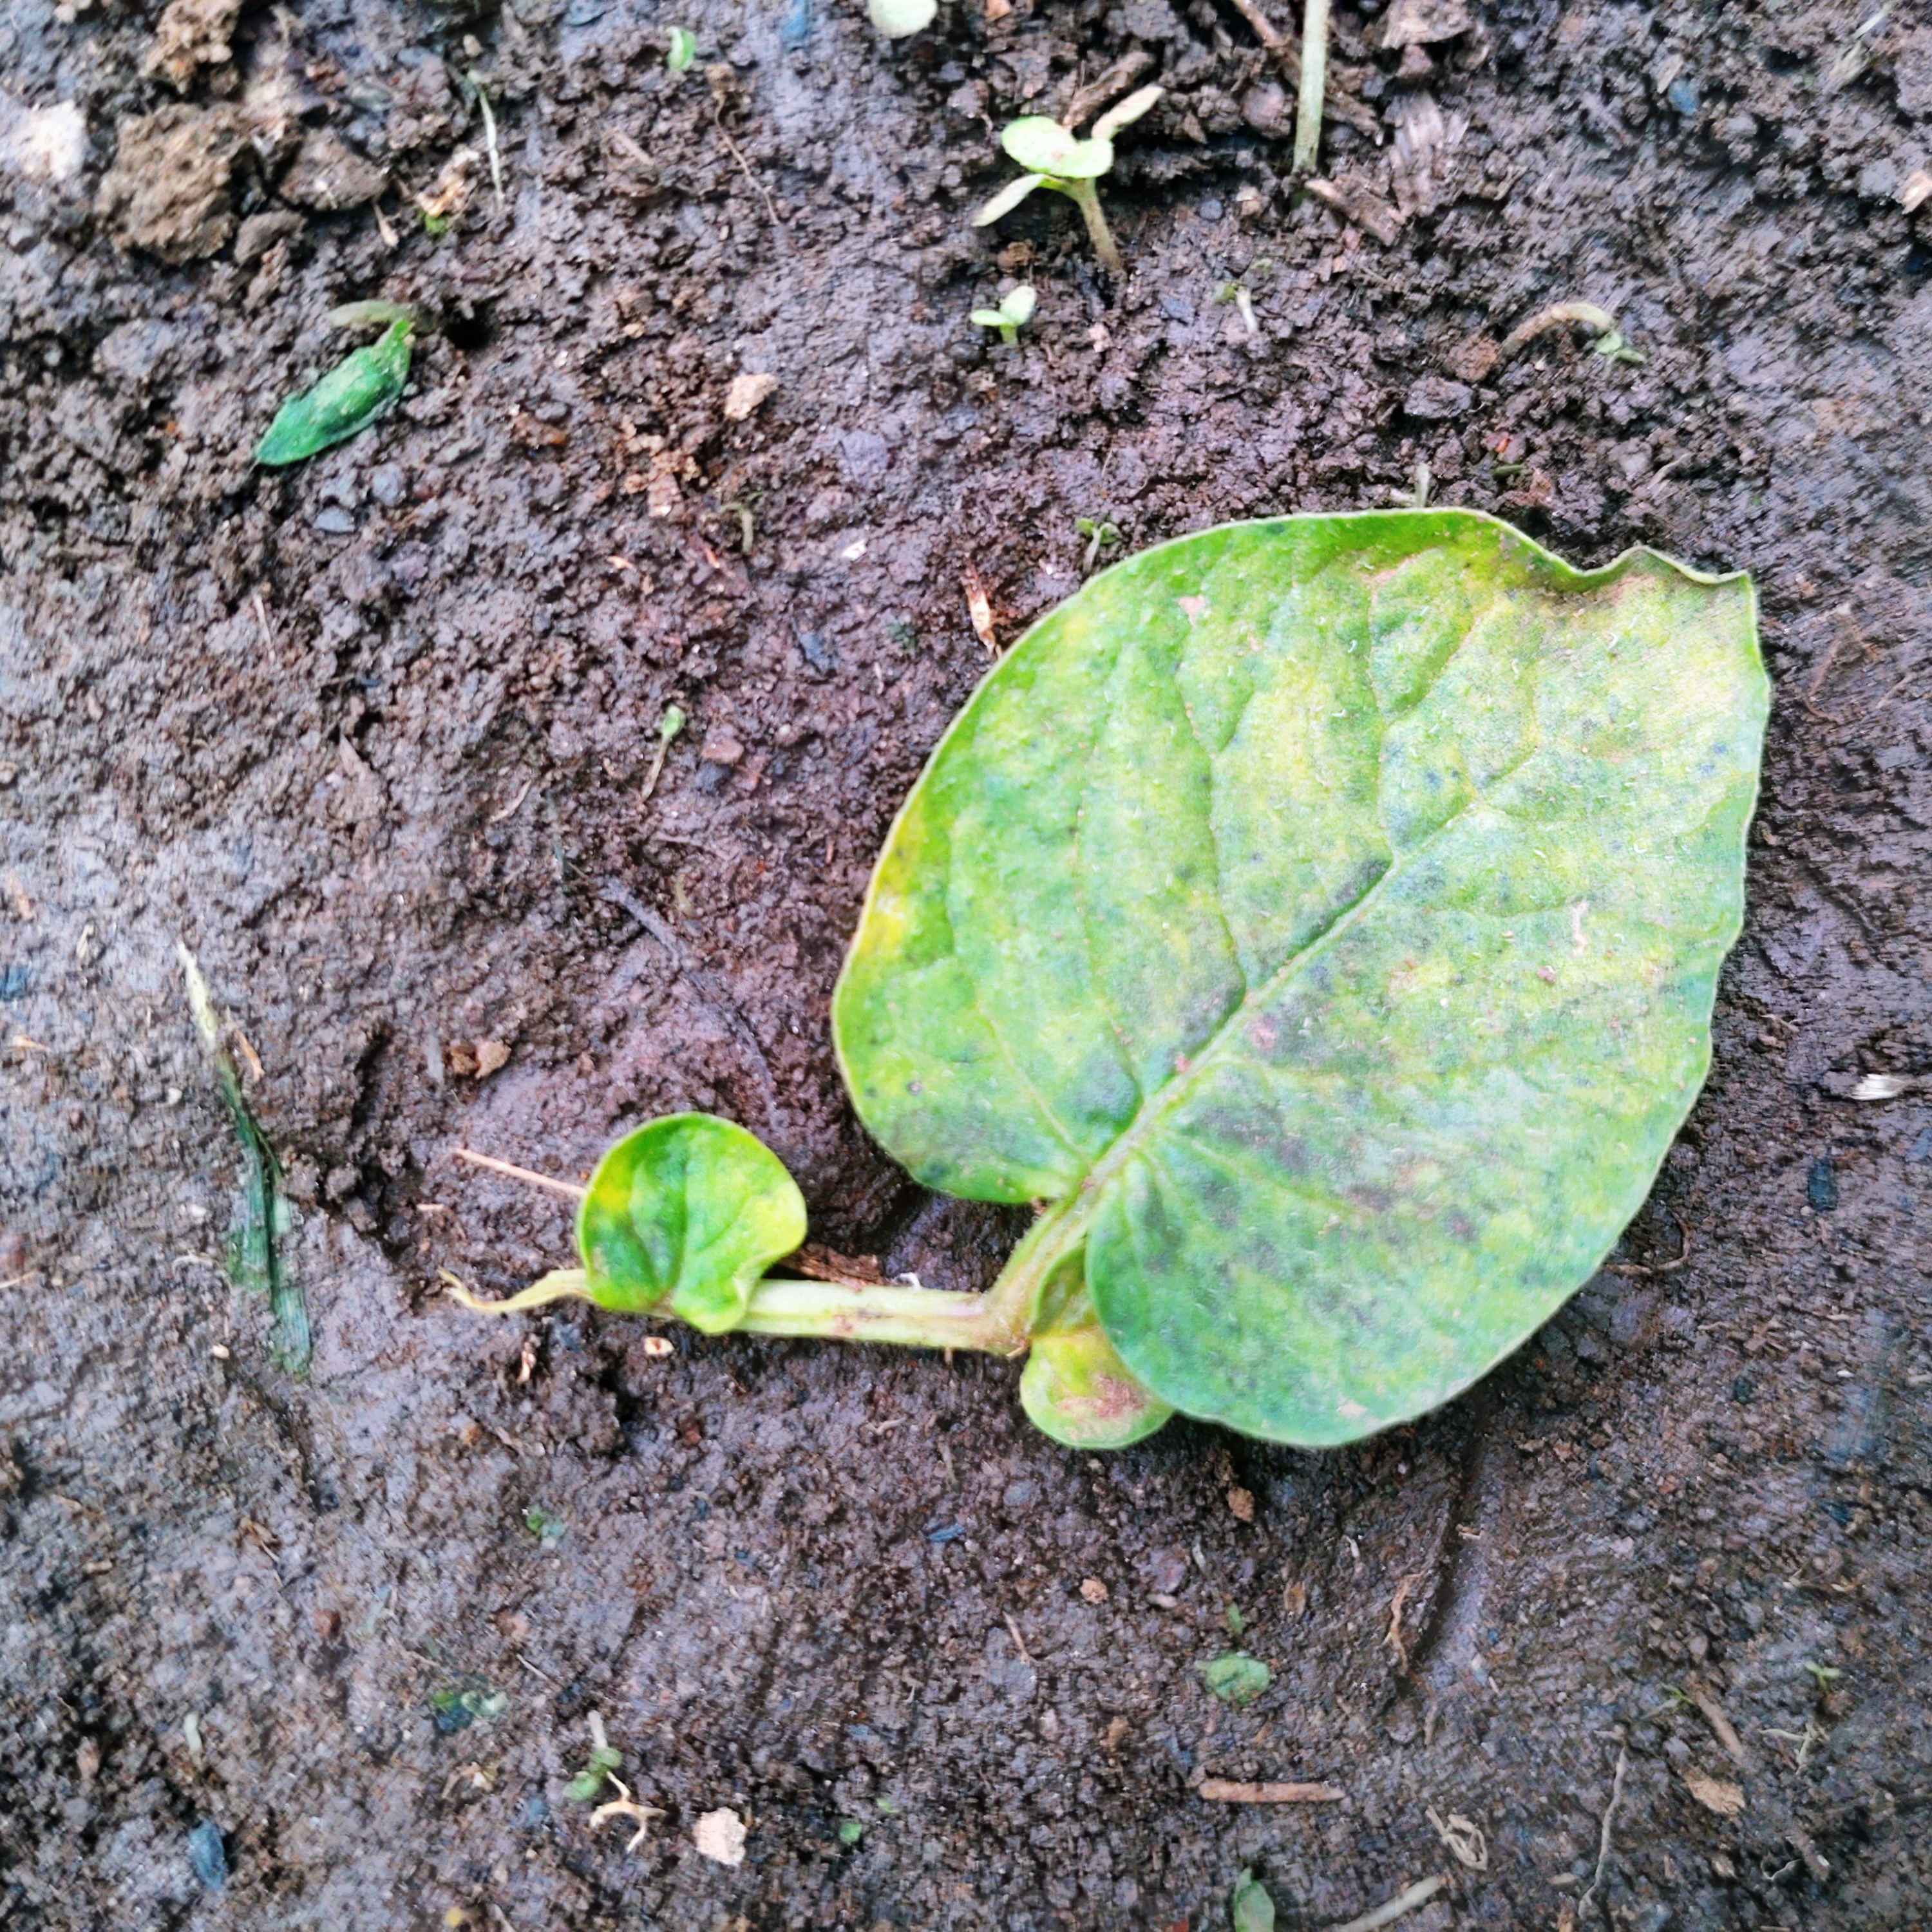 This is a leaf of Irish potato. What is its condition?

late blight
